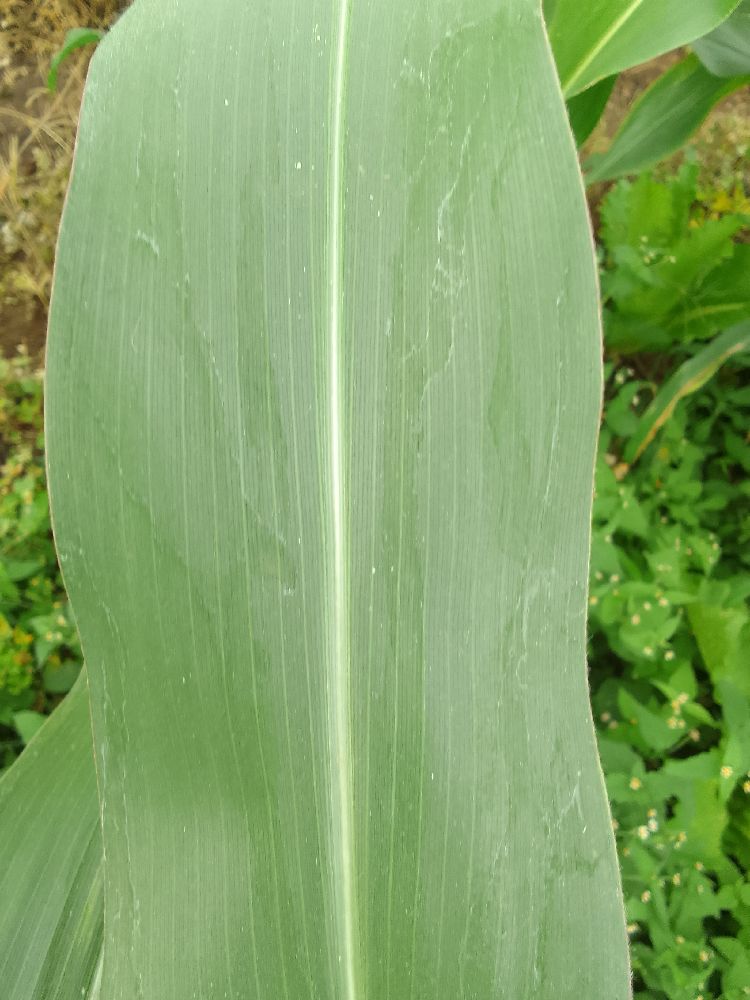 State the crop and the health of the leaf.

maize, healthy
